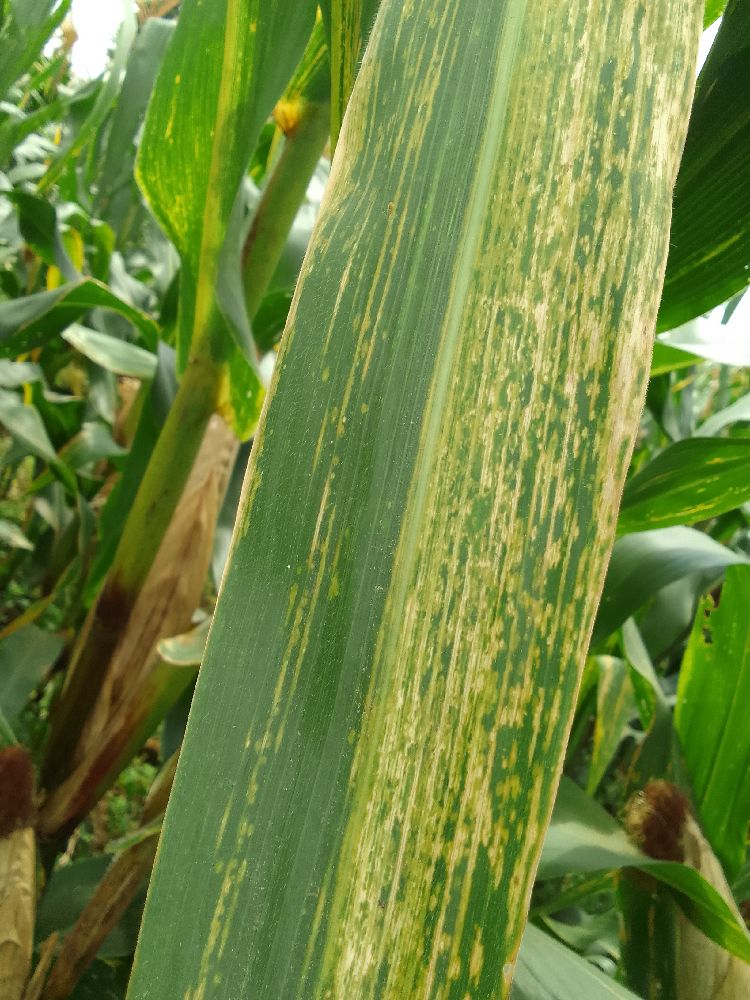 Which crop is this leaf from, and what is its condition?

maize, maize lethal necrosis
